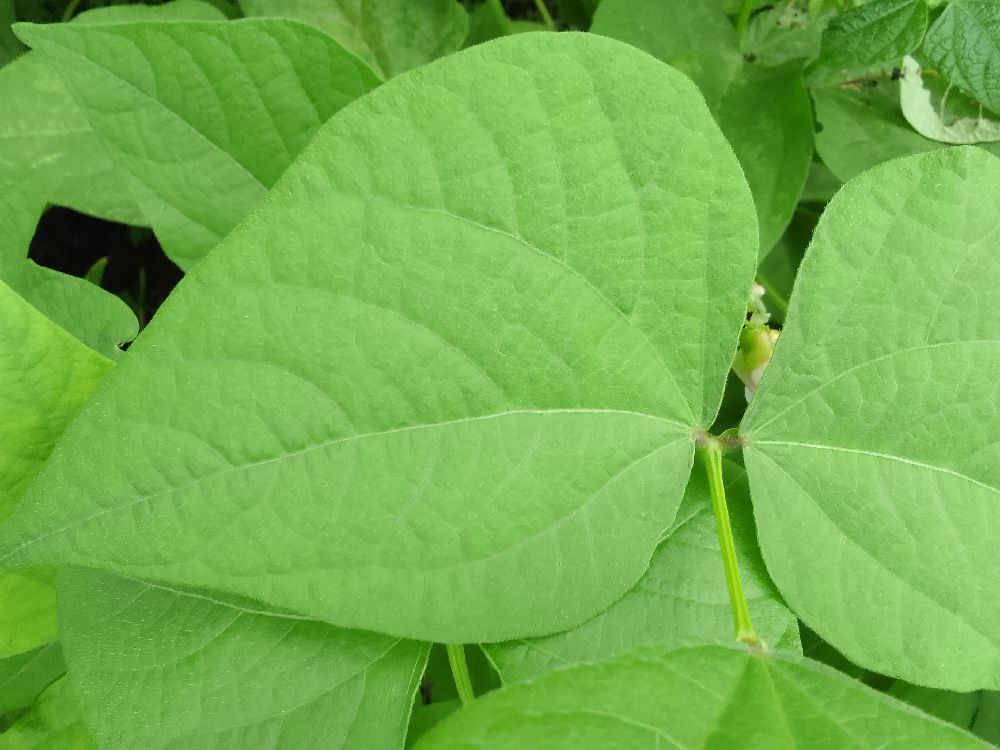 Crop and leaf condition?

common bean, healthy
